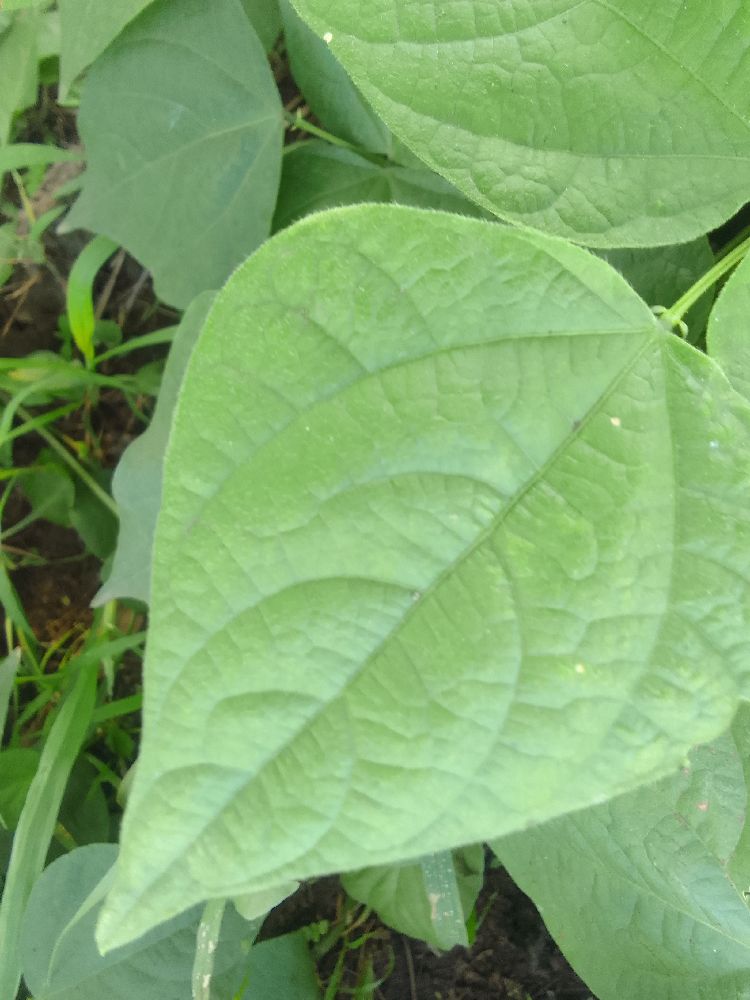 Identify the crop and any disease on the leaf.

common bean, healthy
